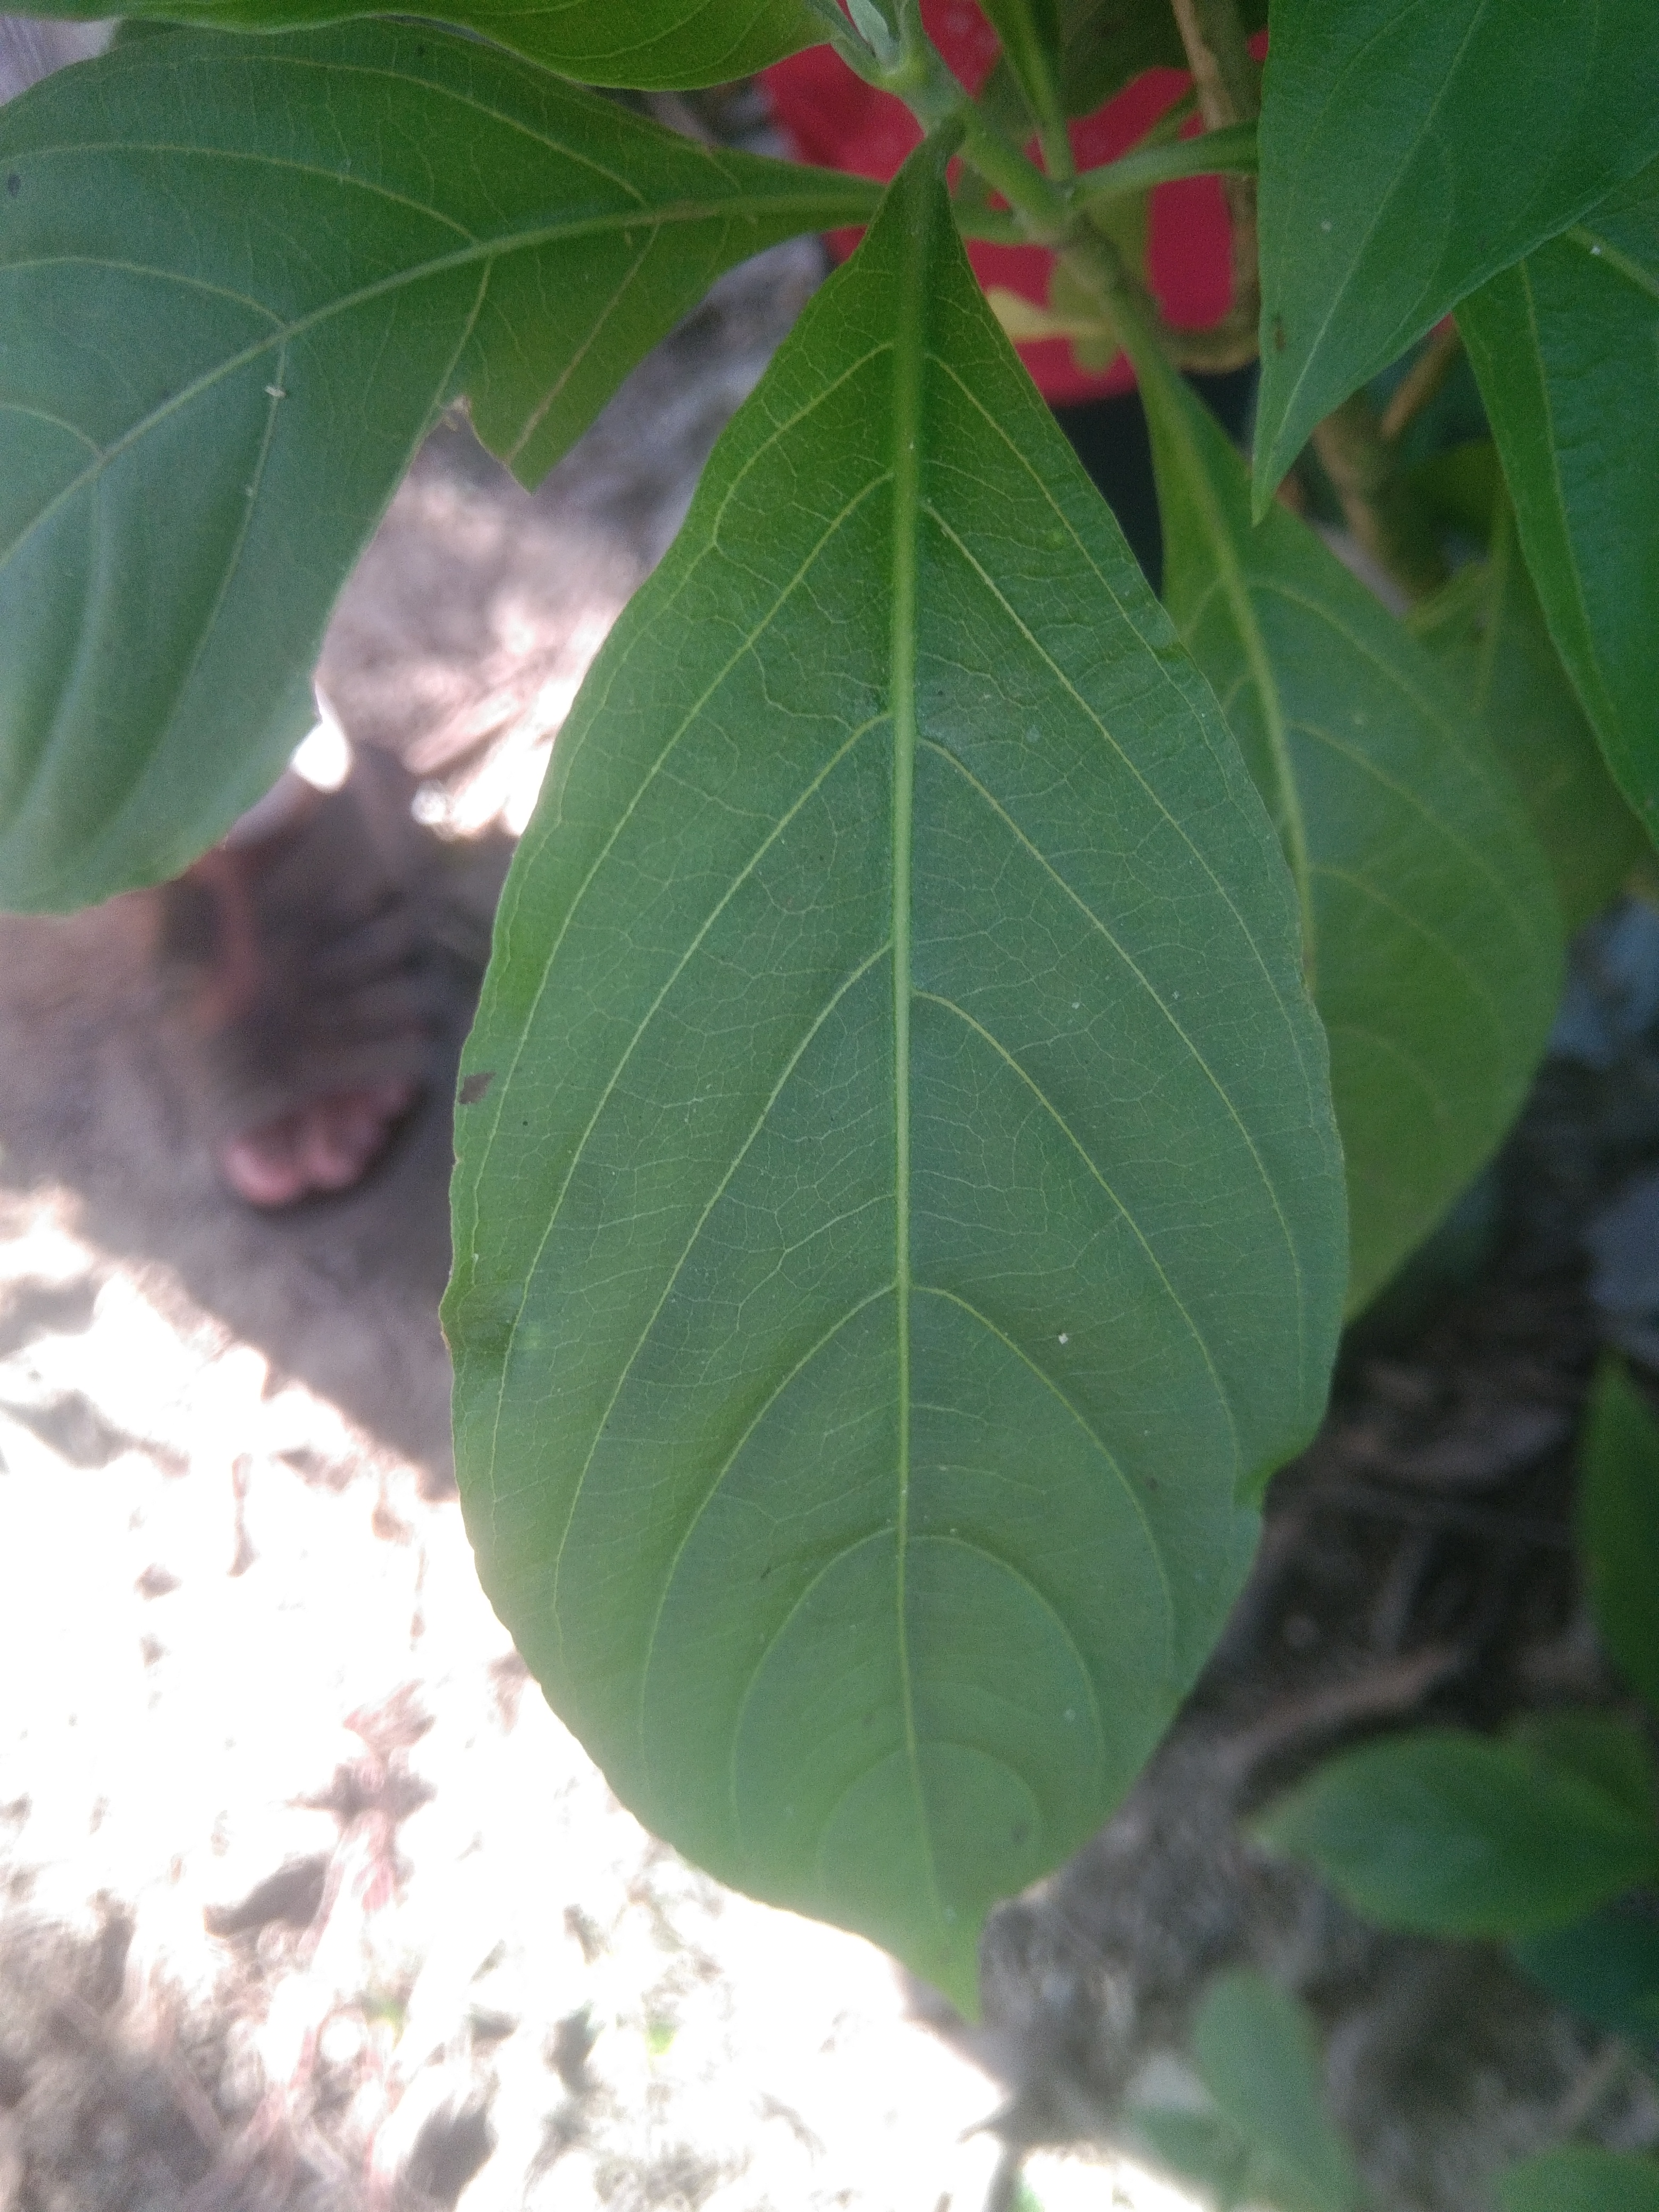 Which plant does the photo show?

vasaka
